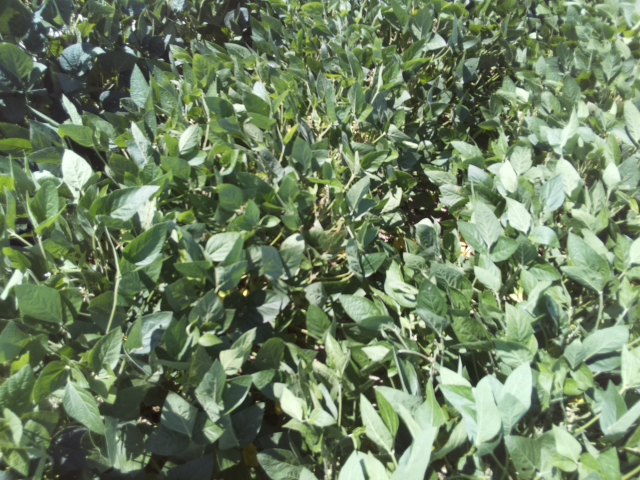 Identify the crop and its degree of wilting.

soybean, leaflets folding inward at secondary pulvinus with no turgor loss in leaflets or petioles
